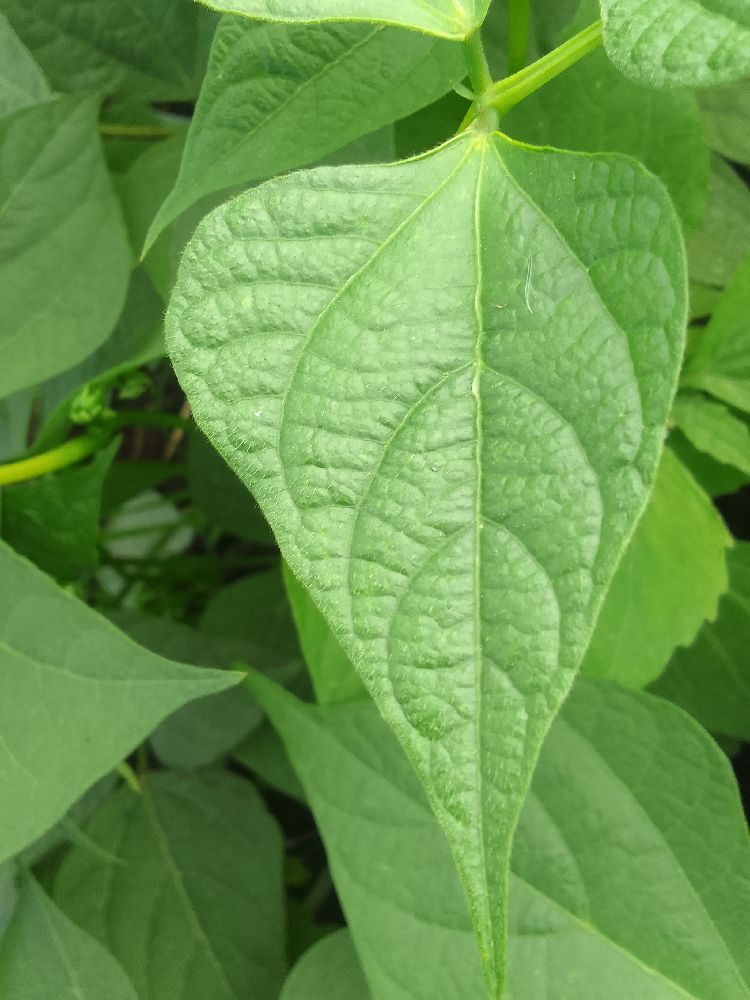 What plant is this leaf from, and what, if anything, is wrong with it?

common bean, healthy
